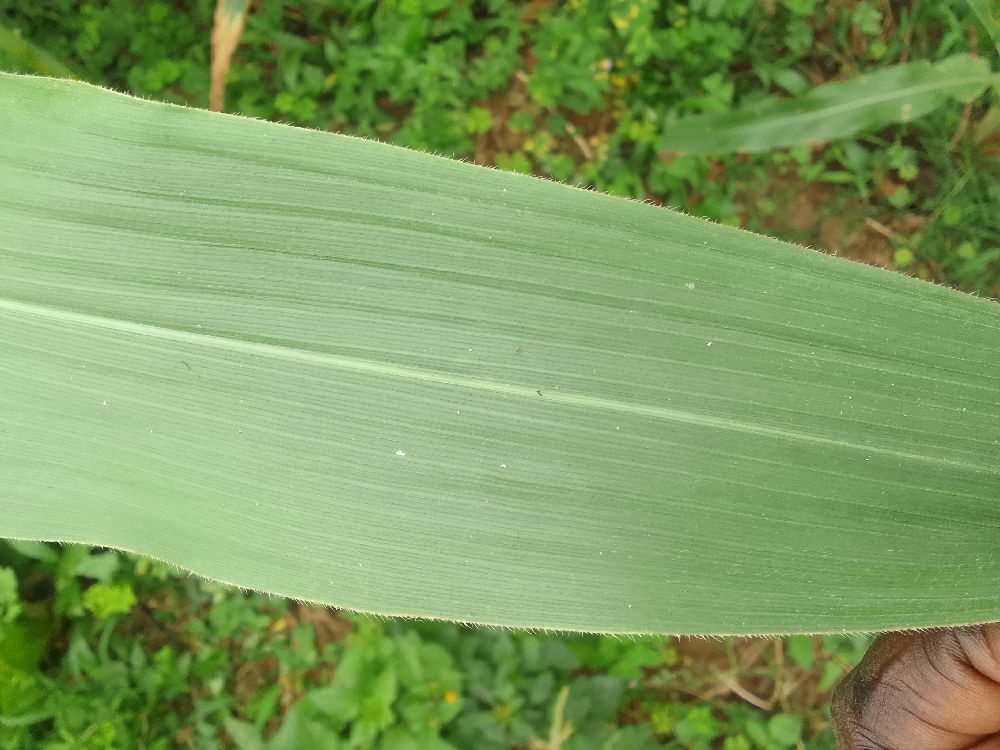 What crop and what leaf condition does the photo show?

maize, healthy
